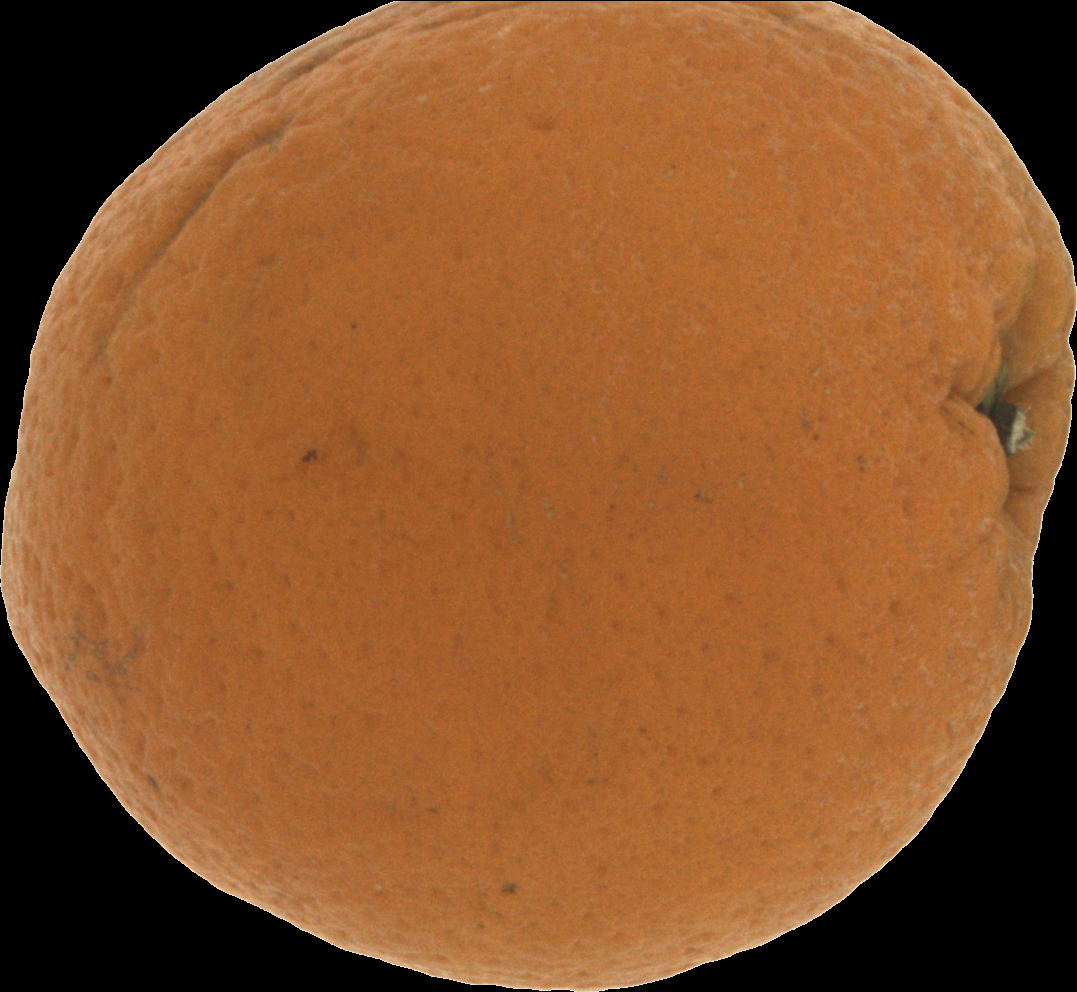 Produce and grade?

orange, bad
